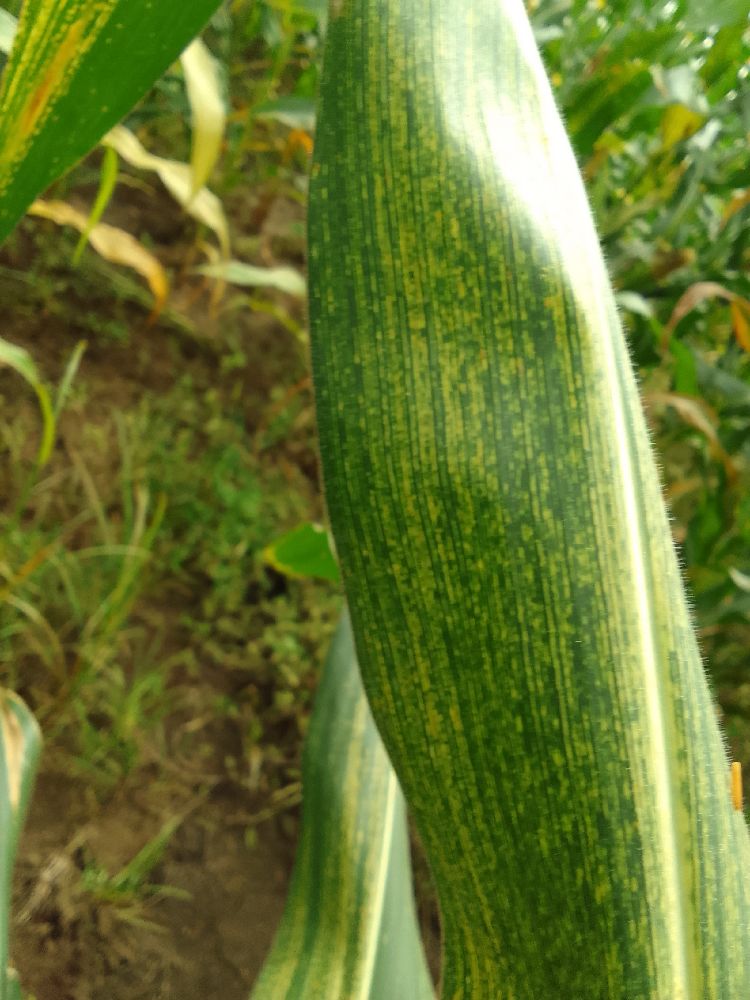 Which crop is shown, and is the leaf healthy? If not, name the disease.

maize, maize streak virus
